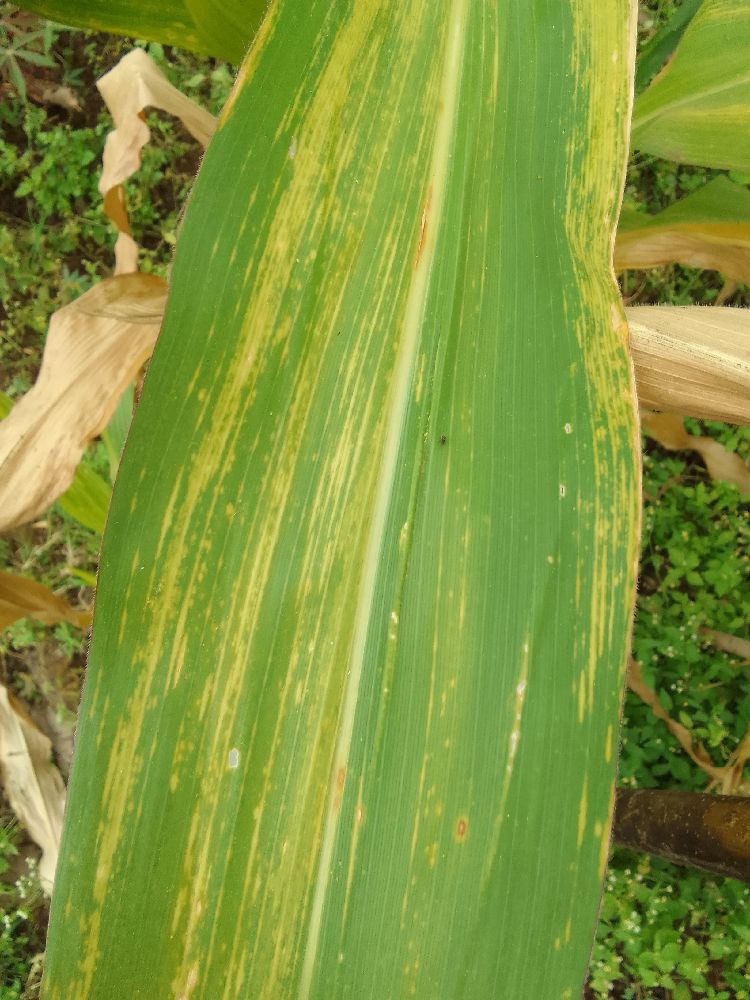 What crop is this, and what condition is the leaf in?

maize, maize lethal necrosis
